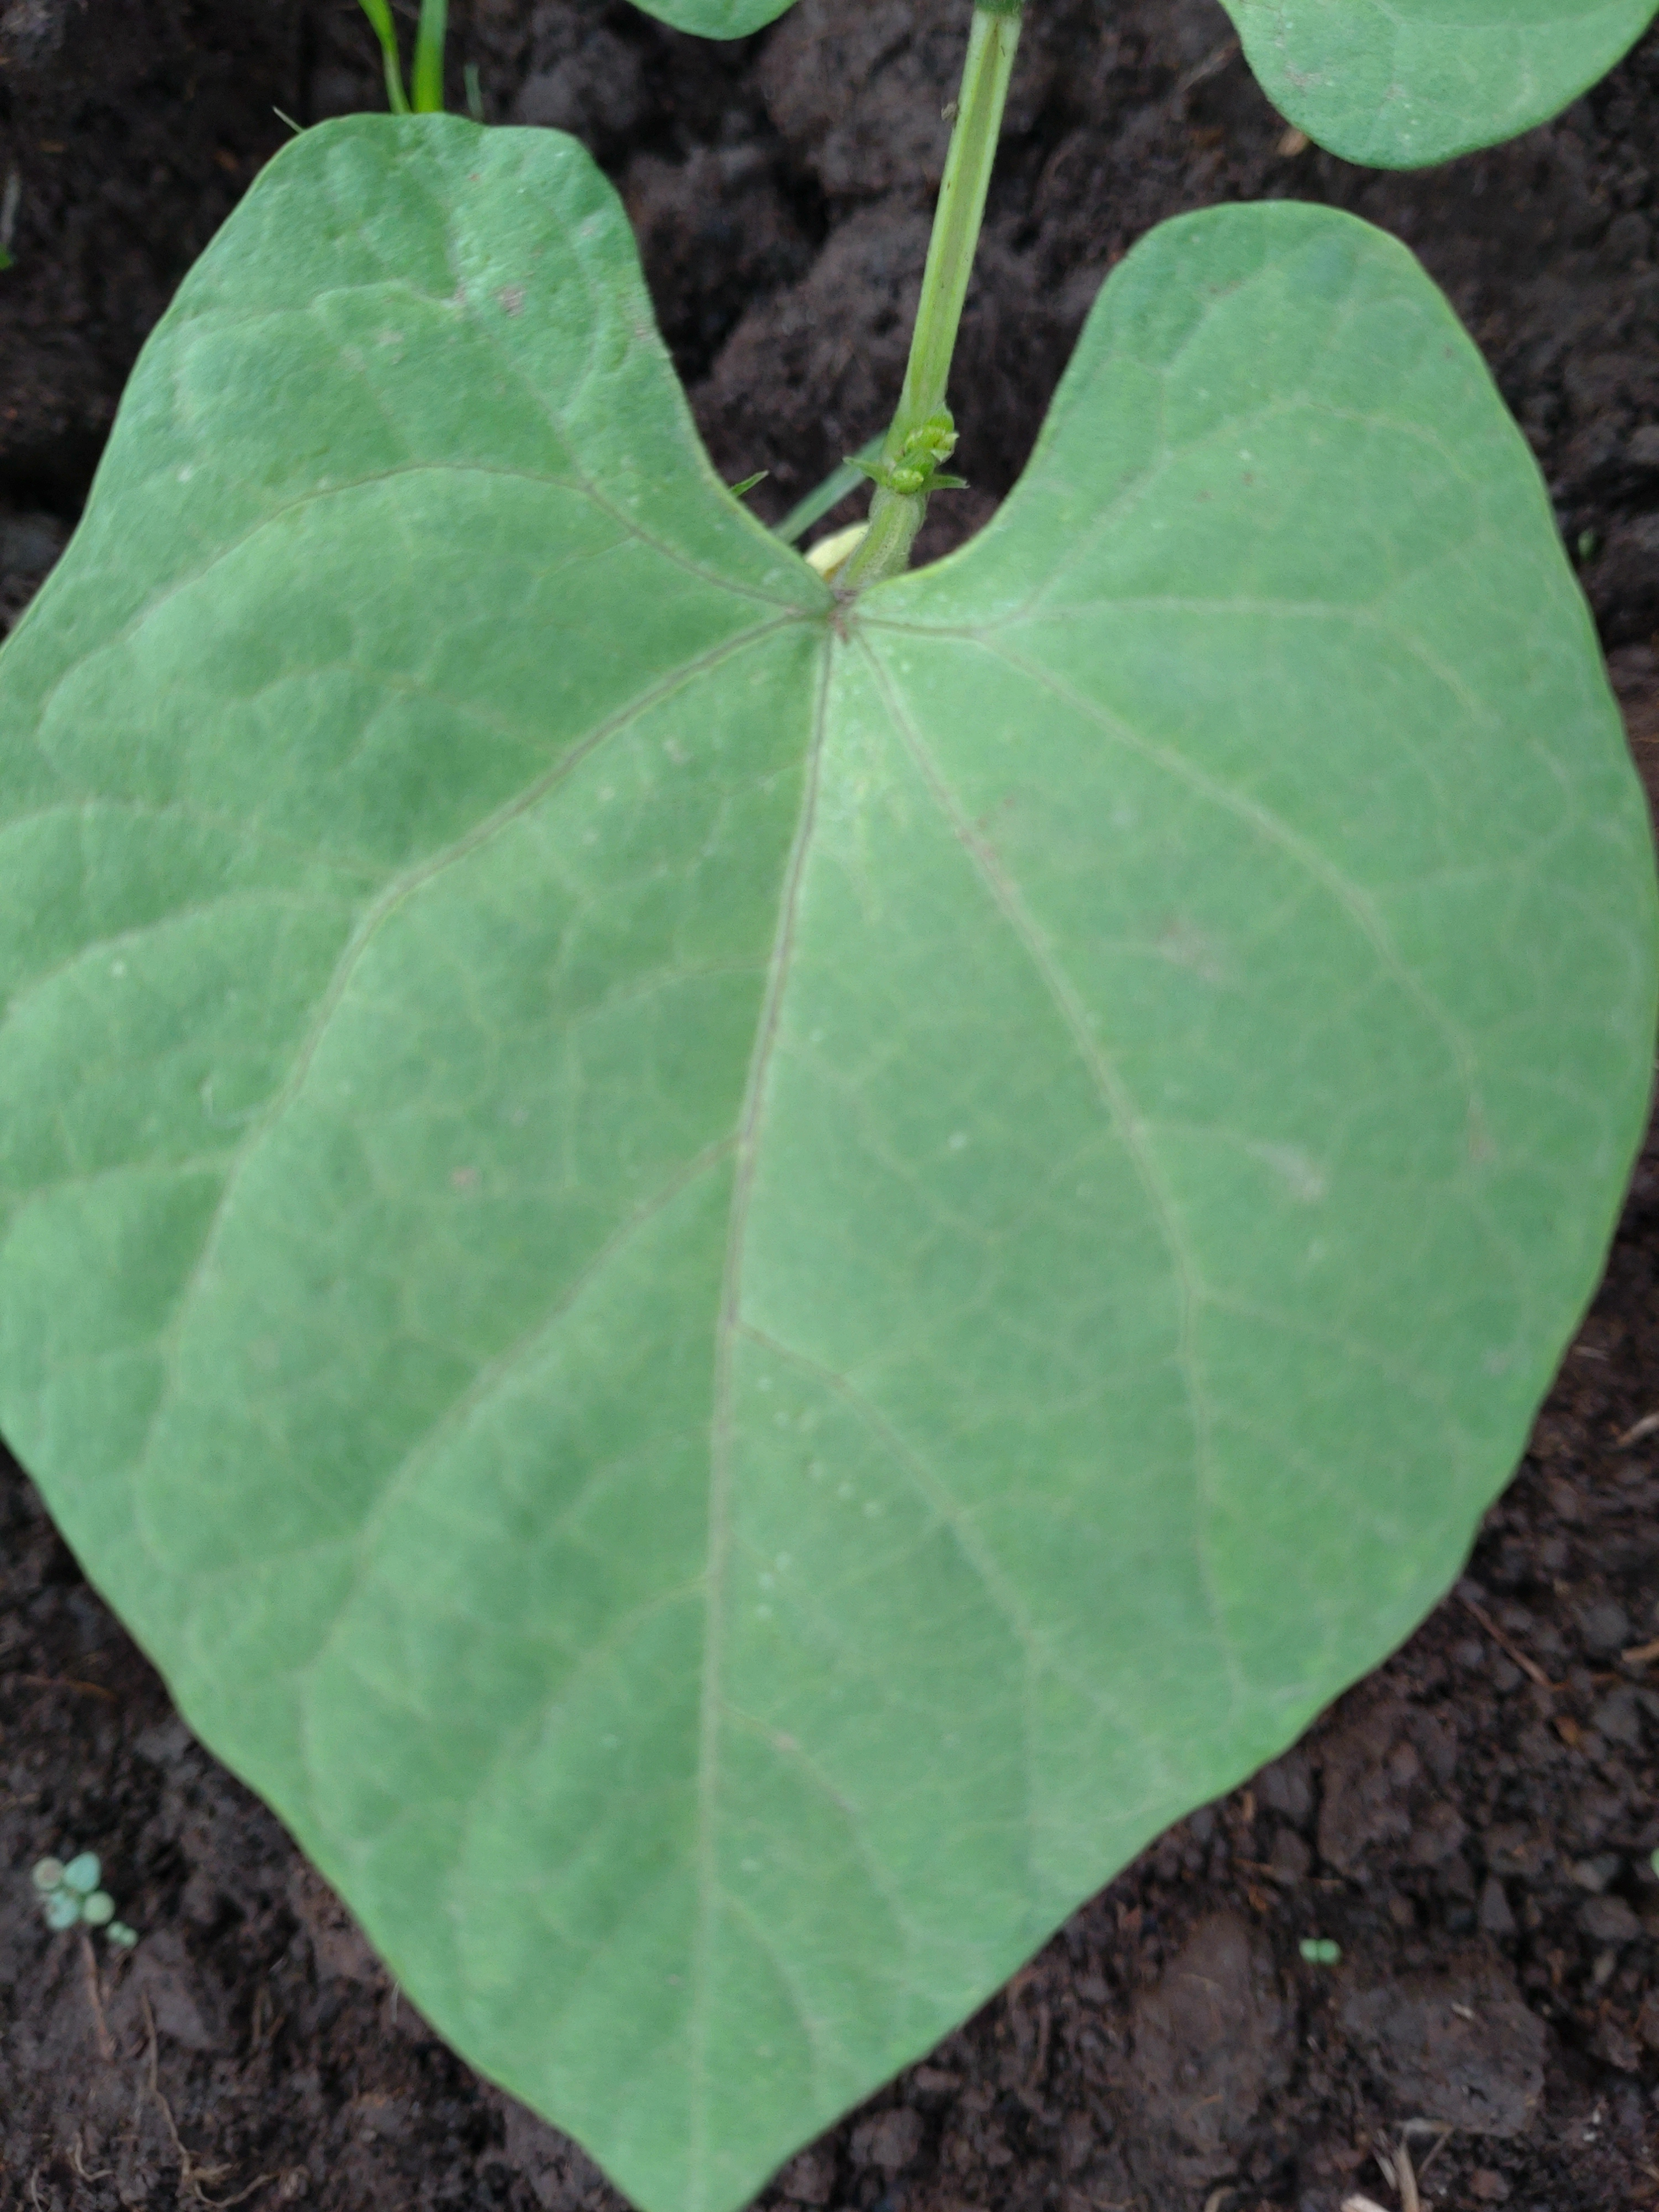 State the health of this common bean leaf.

healthy
